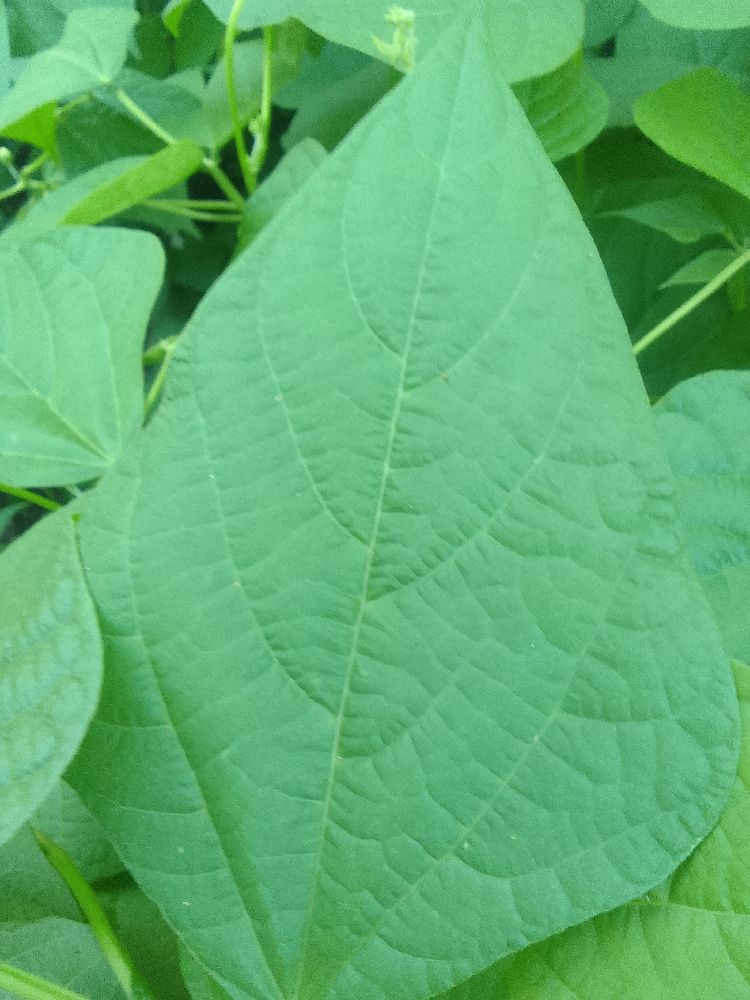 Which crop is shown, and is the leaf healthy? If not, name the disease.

common bean, healthy
